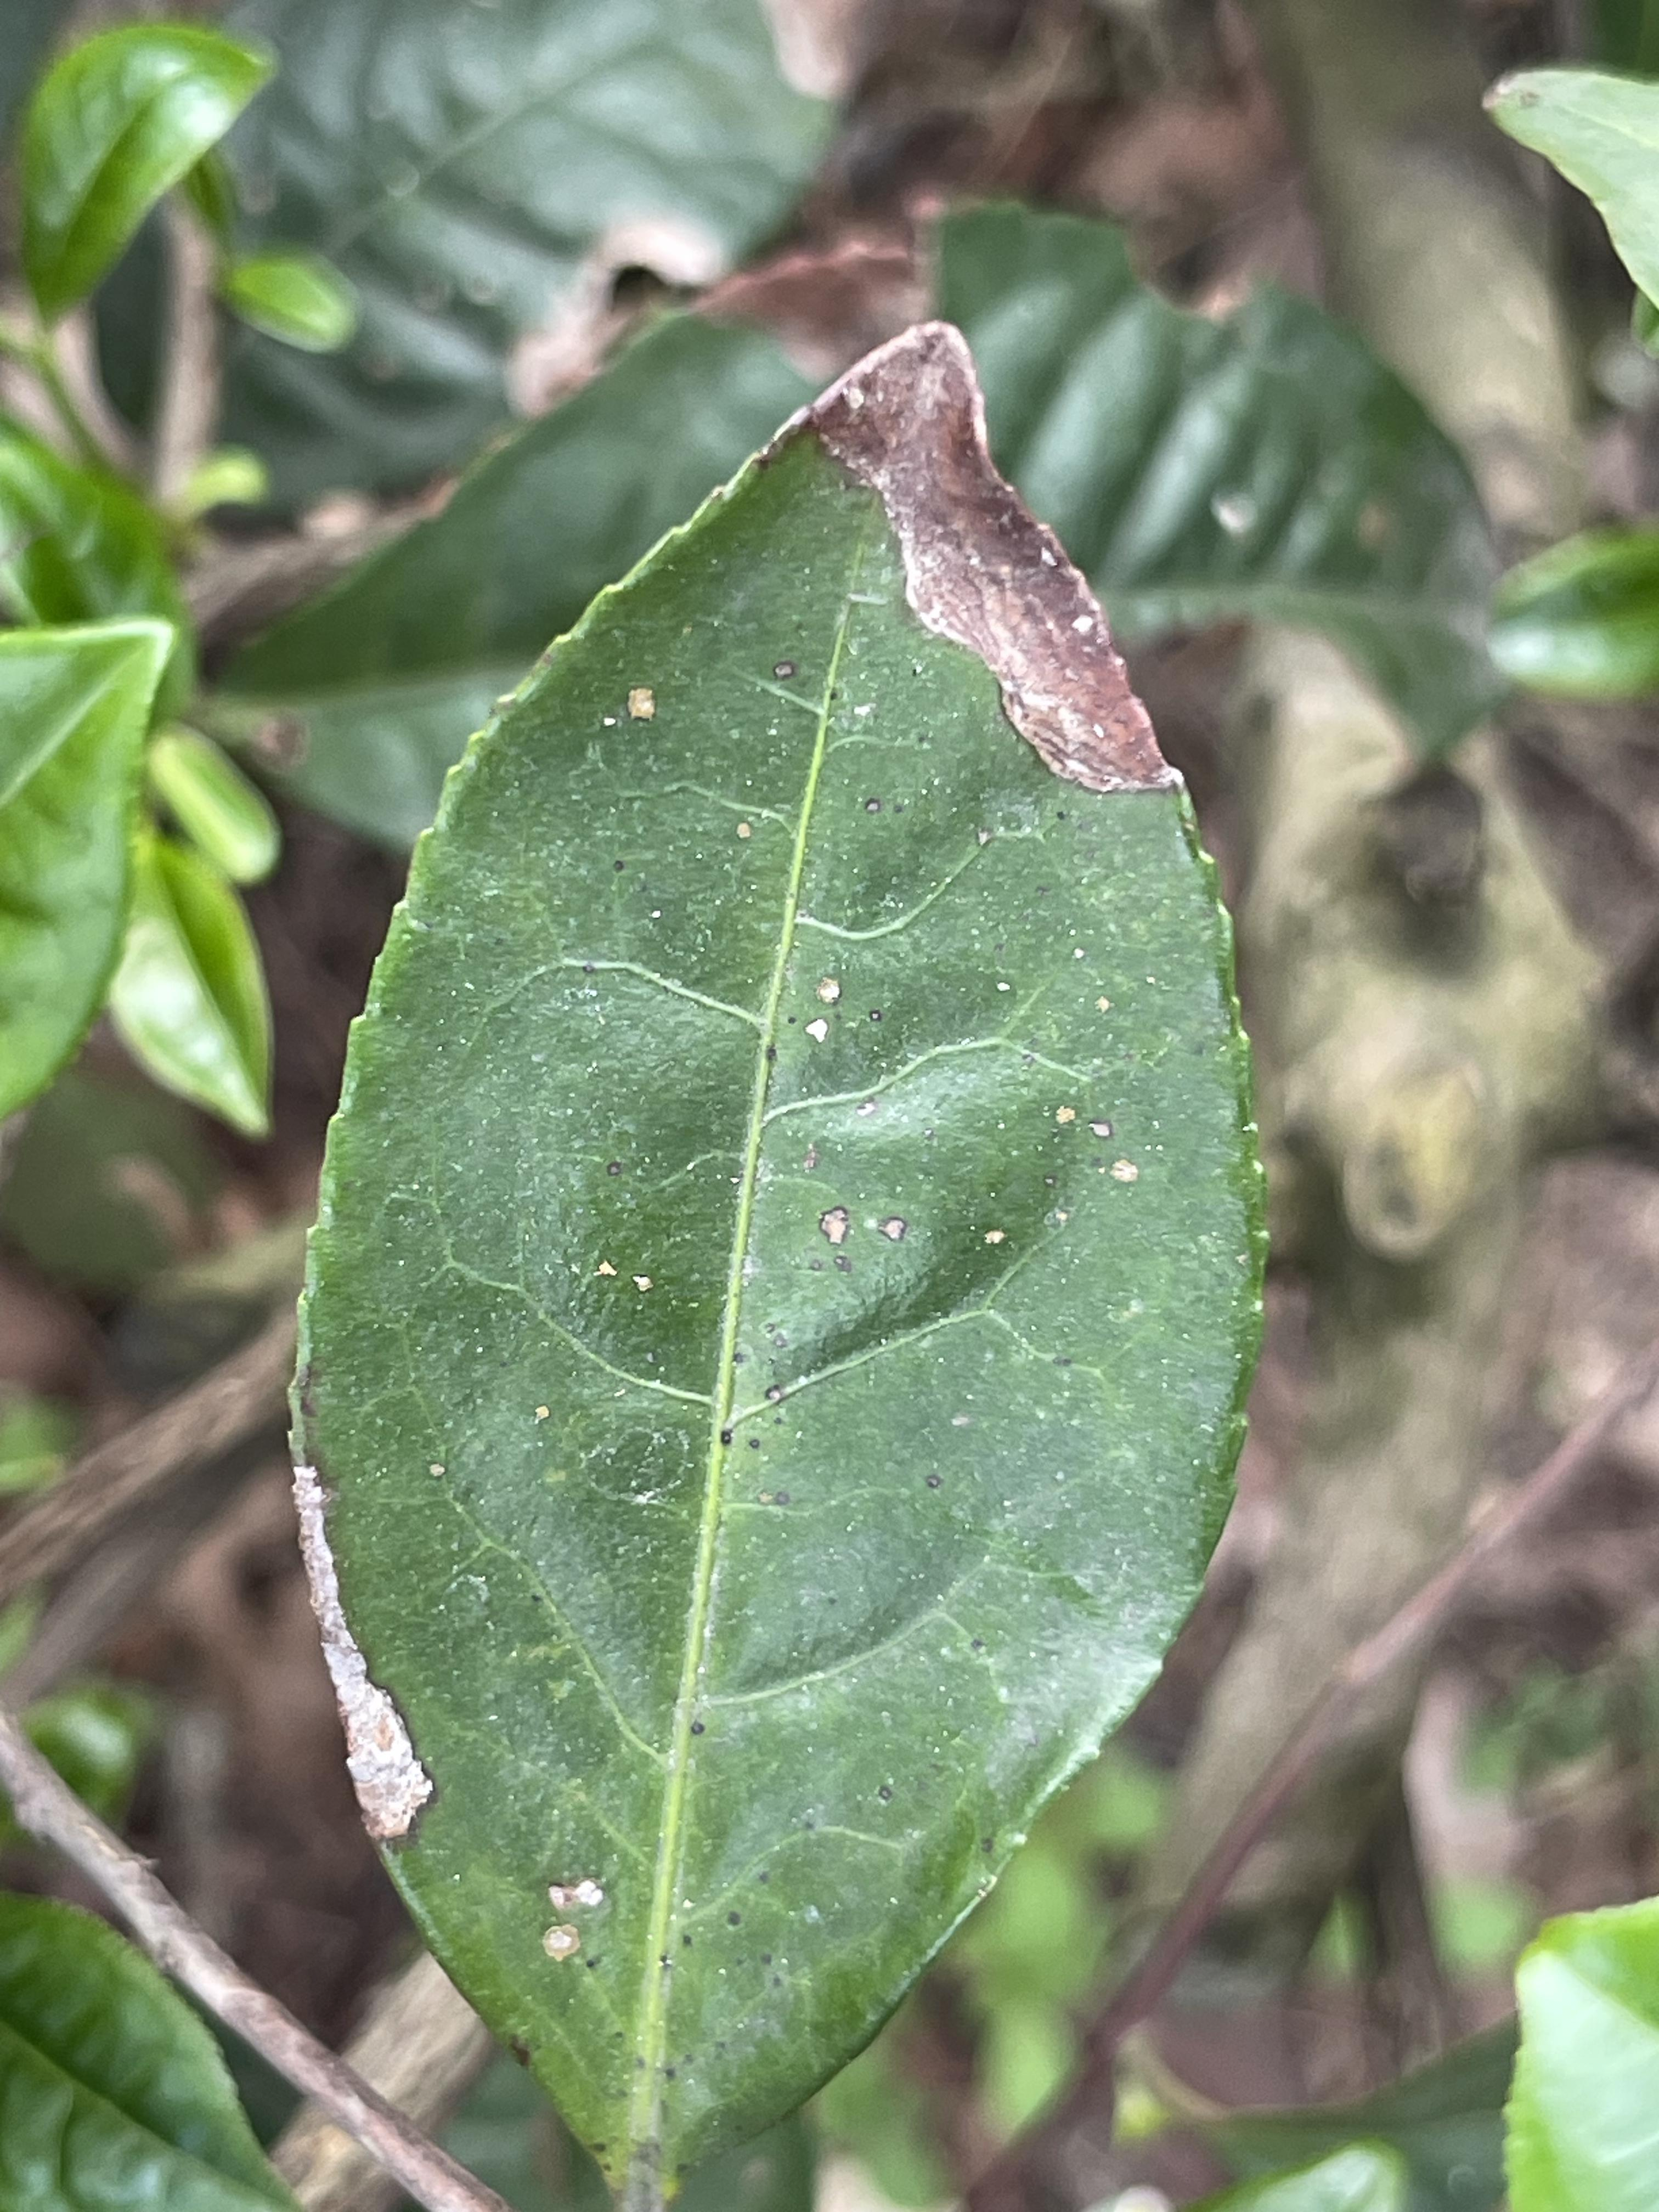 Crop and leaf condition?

tea, blight
